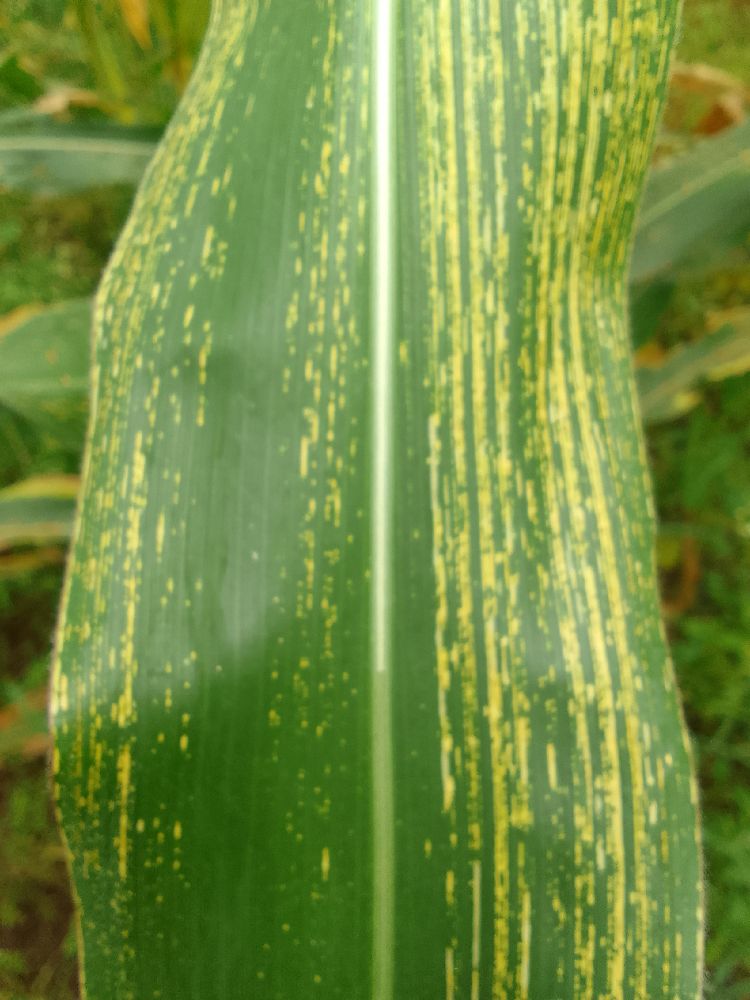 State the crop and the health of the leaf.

maize, maize streak virus
